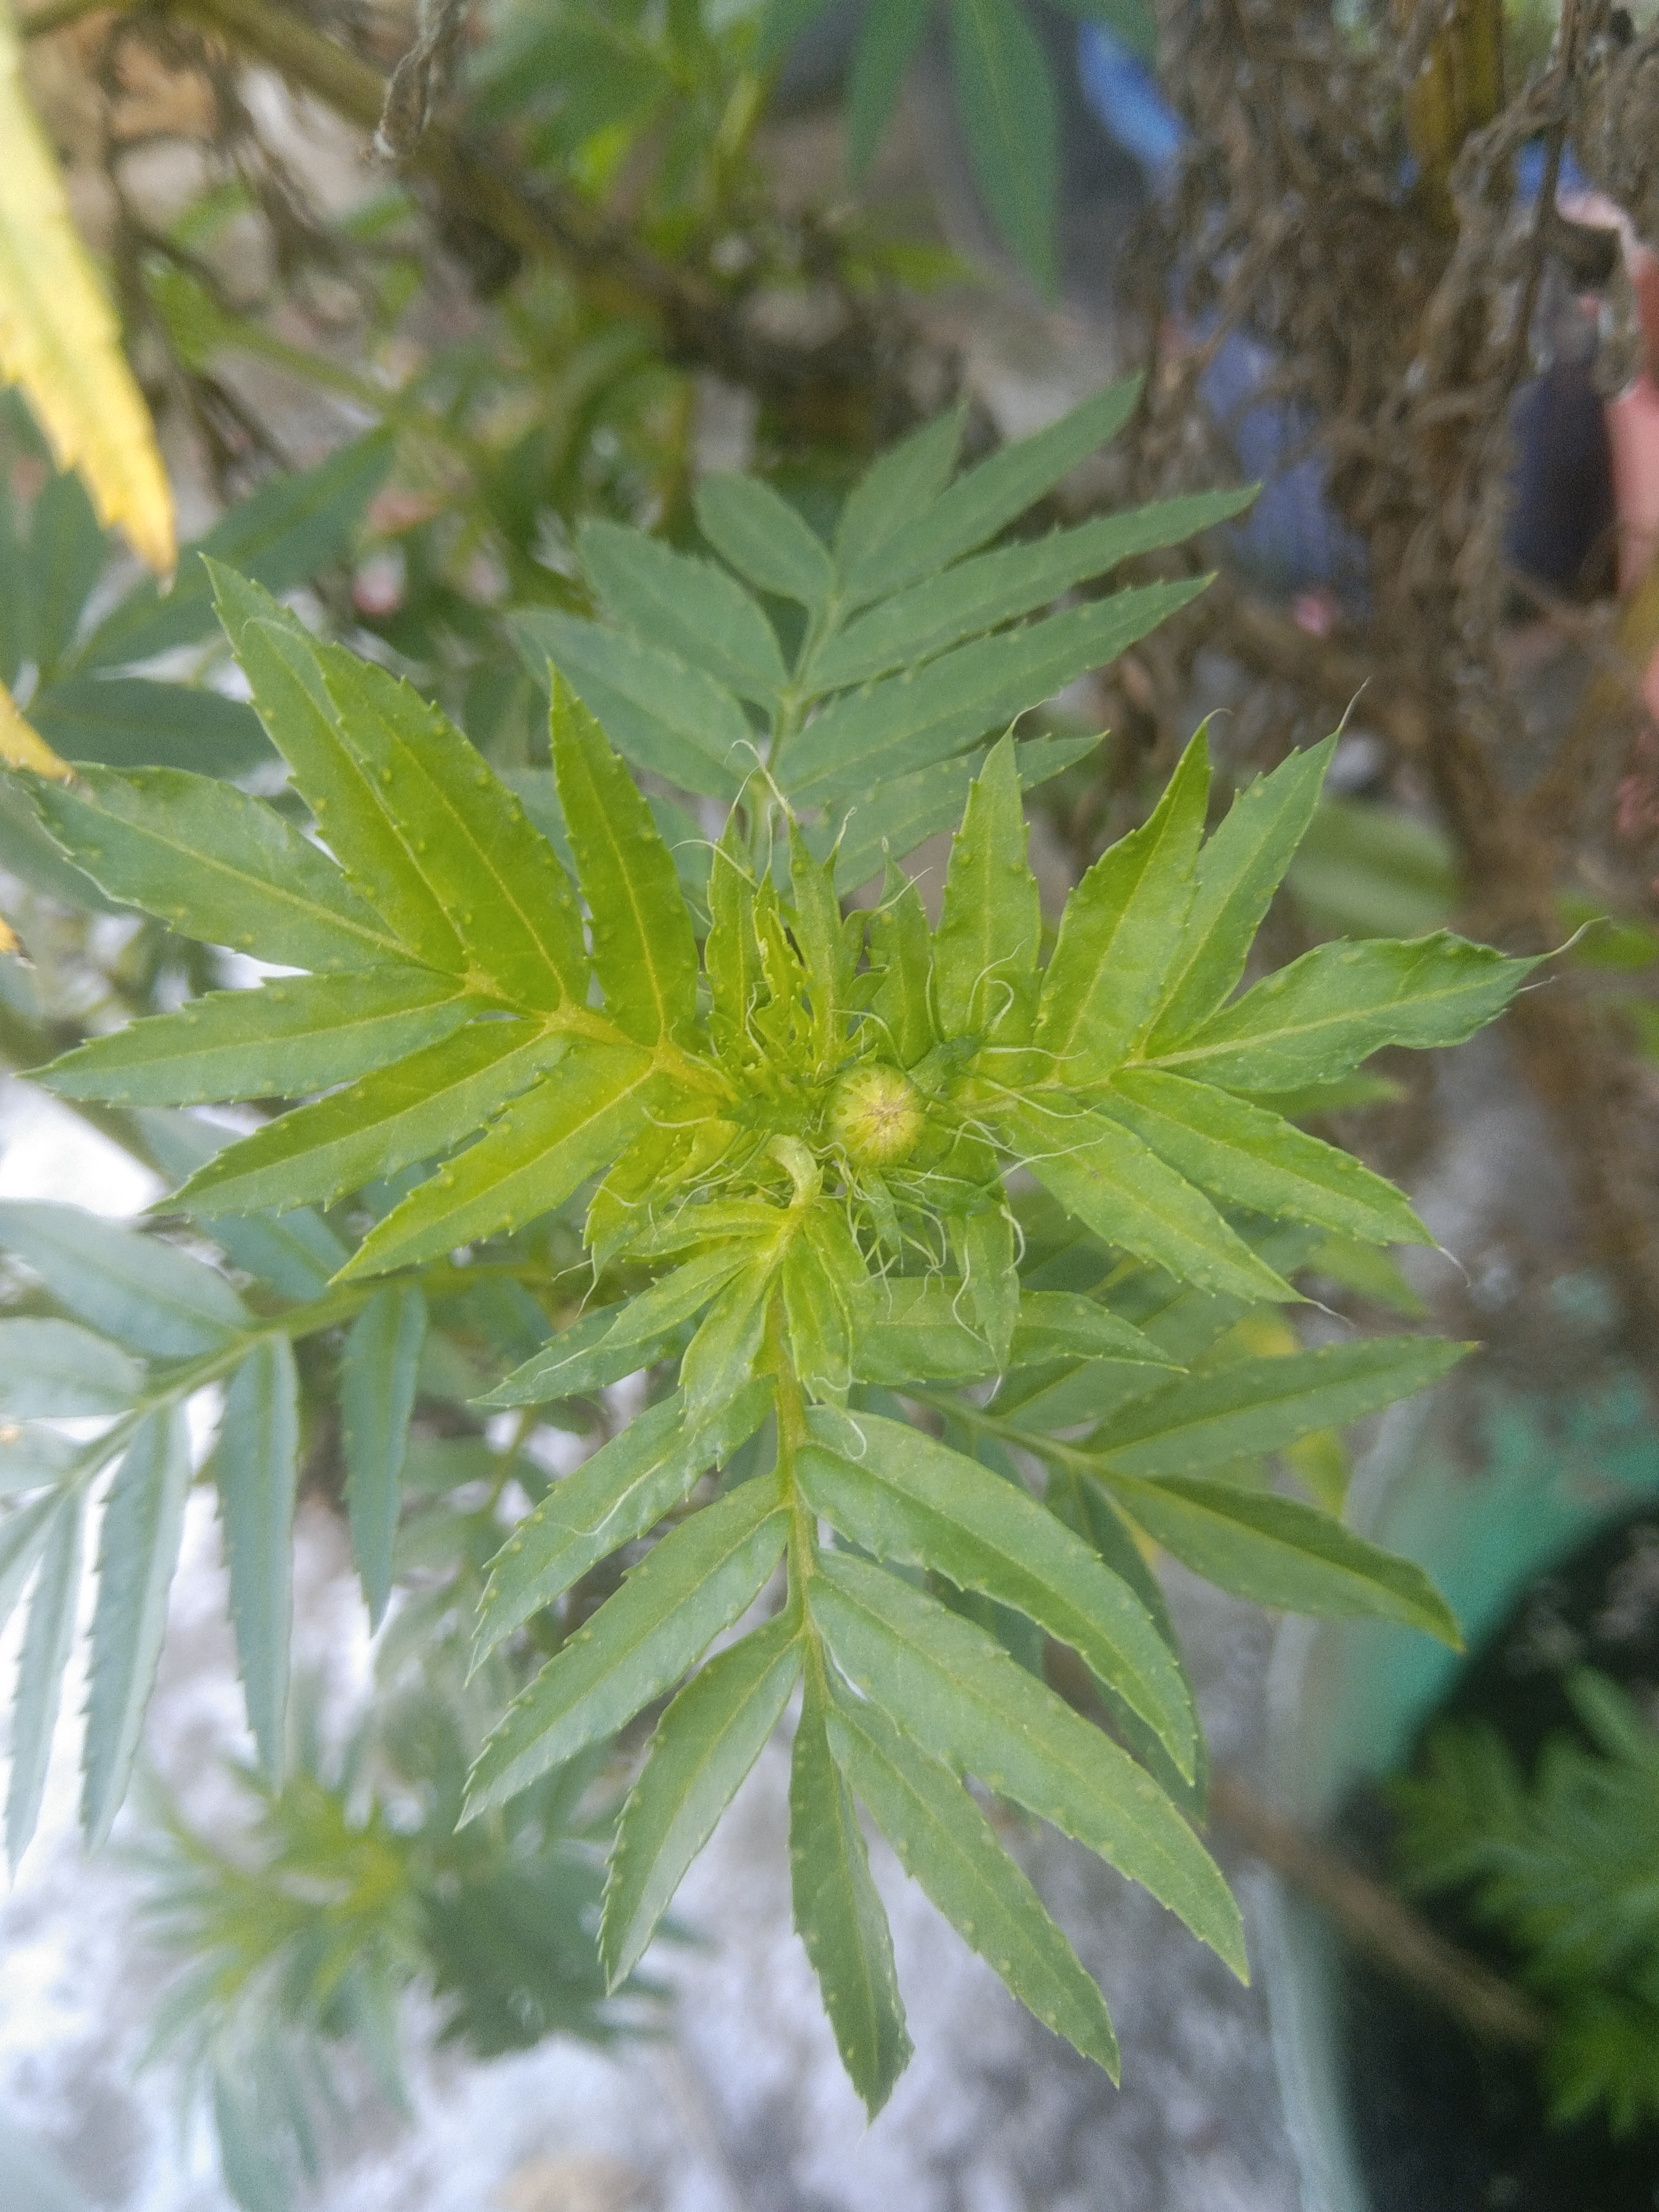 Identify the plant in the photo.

marigold
